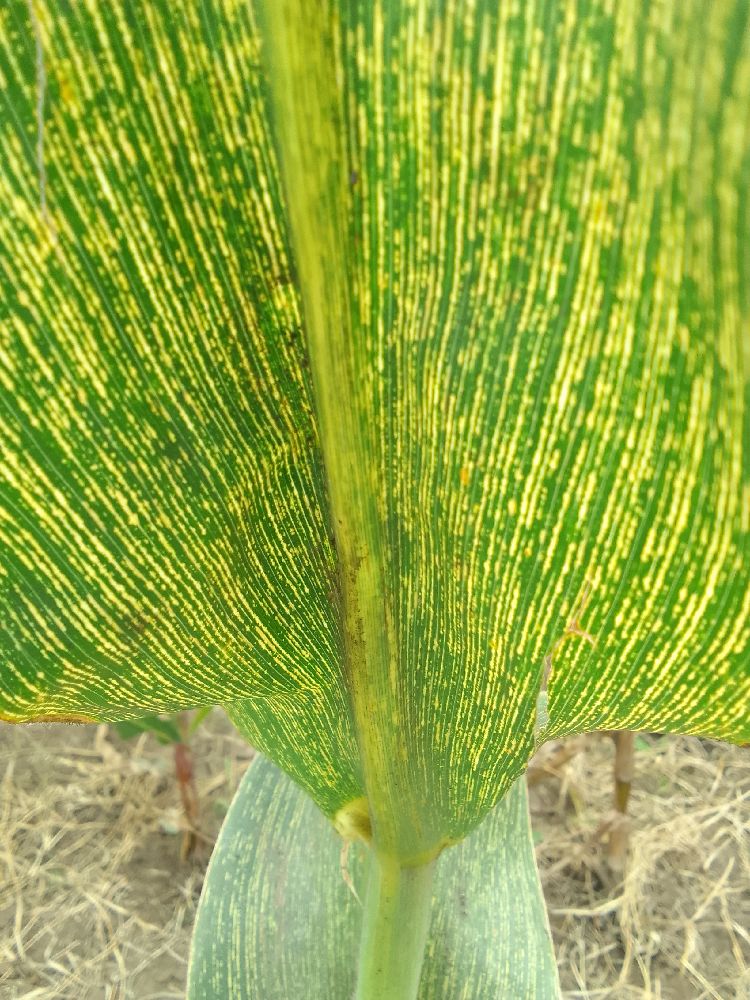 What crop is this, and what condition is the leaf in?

maize, maize streak virus
